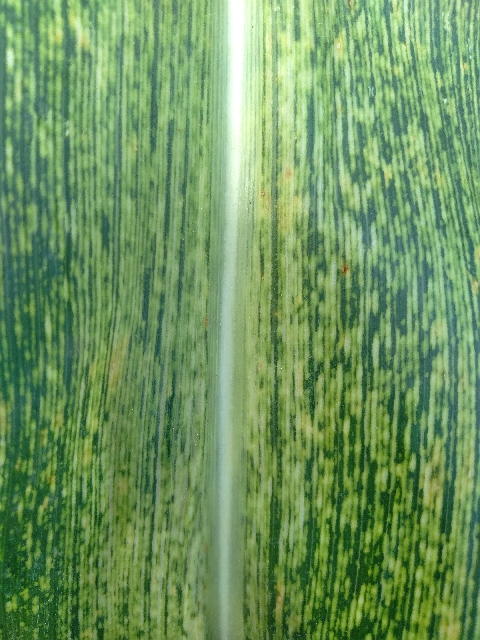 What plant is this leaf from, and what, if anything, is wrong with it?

maize, maize streak virus
